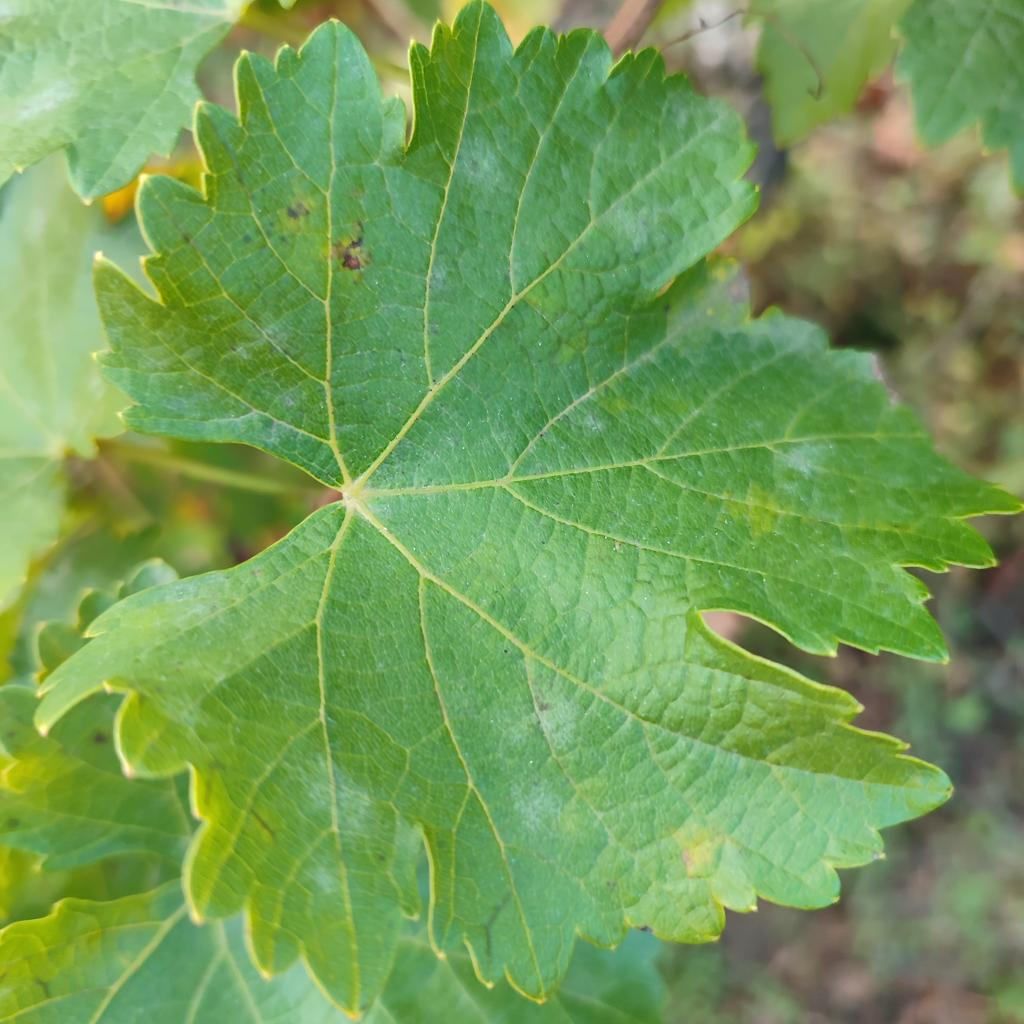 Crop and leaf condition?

grapevine, powdery mildew
